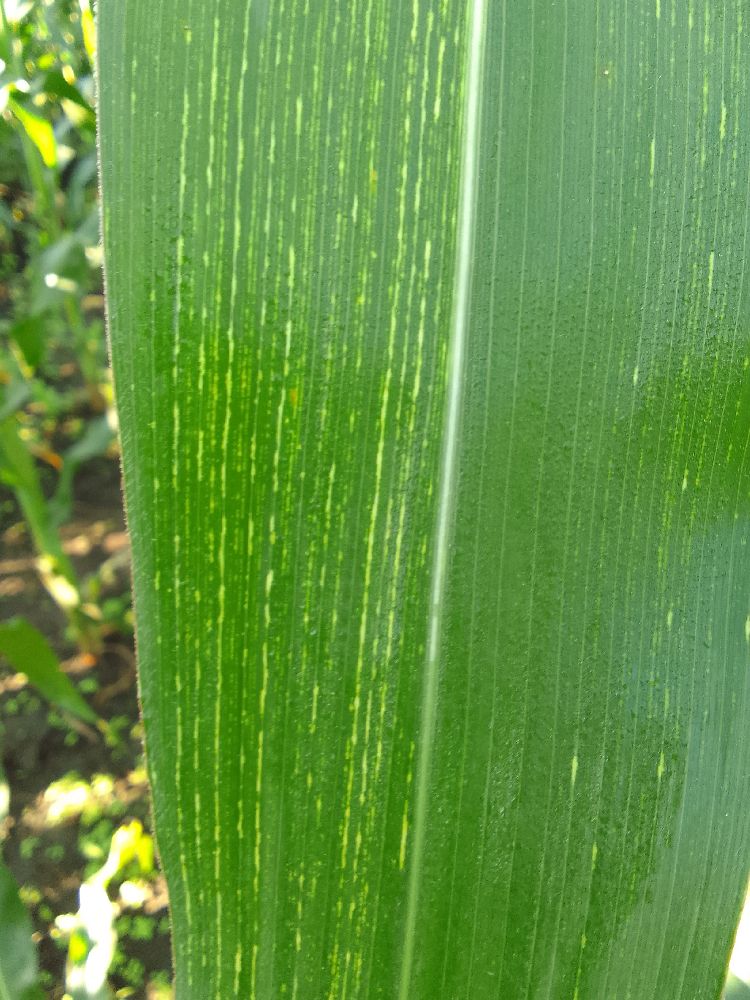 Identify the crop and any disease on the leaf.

maize, maize streak virus
